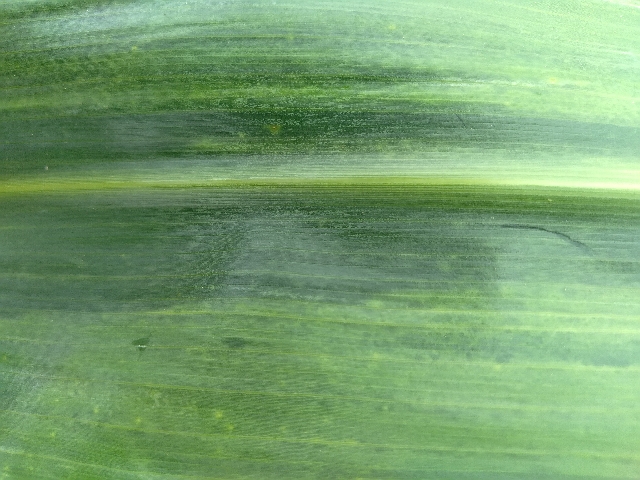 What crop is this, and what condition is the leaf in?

maize, maize lethal necrosis
